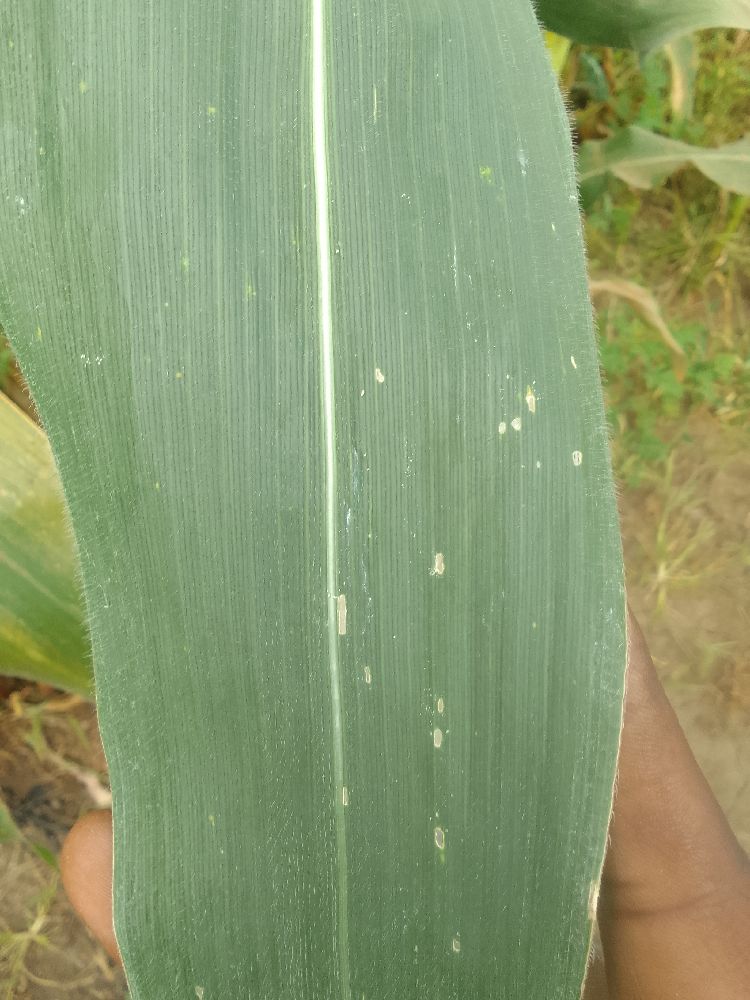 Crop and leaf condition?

maize, healthy
